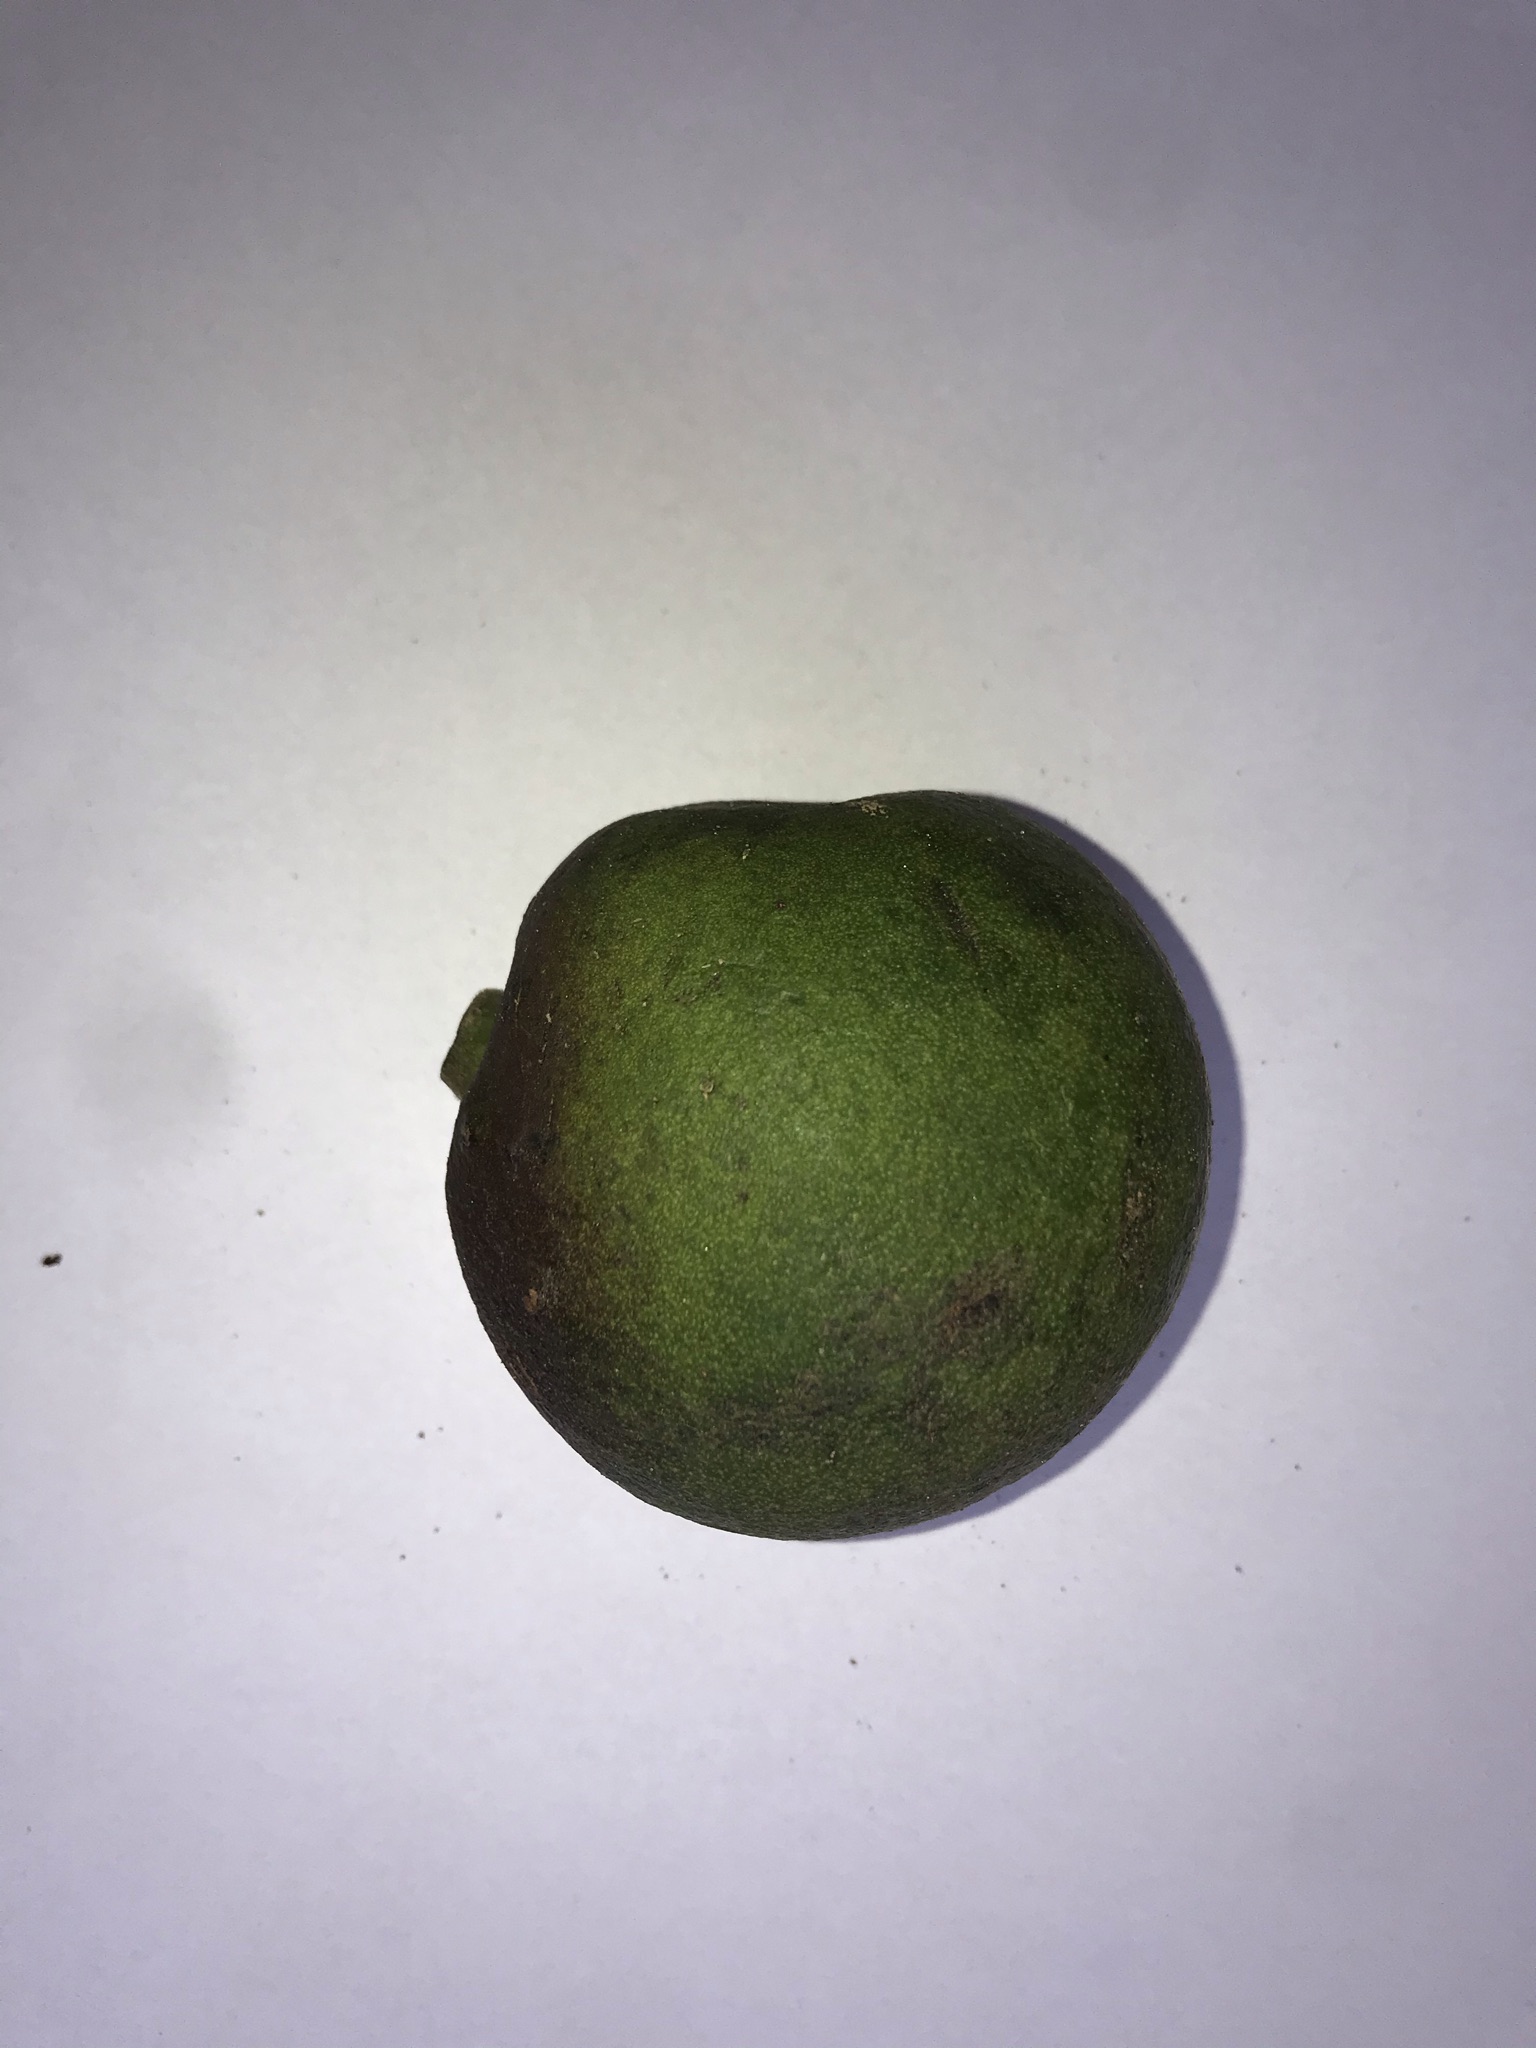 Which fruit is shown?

pequi
